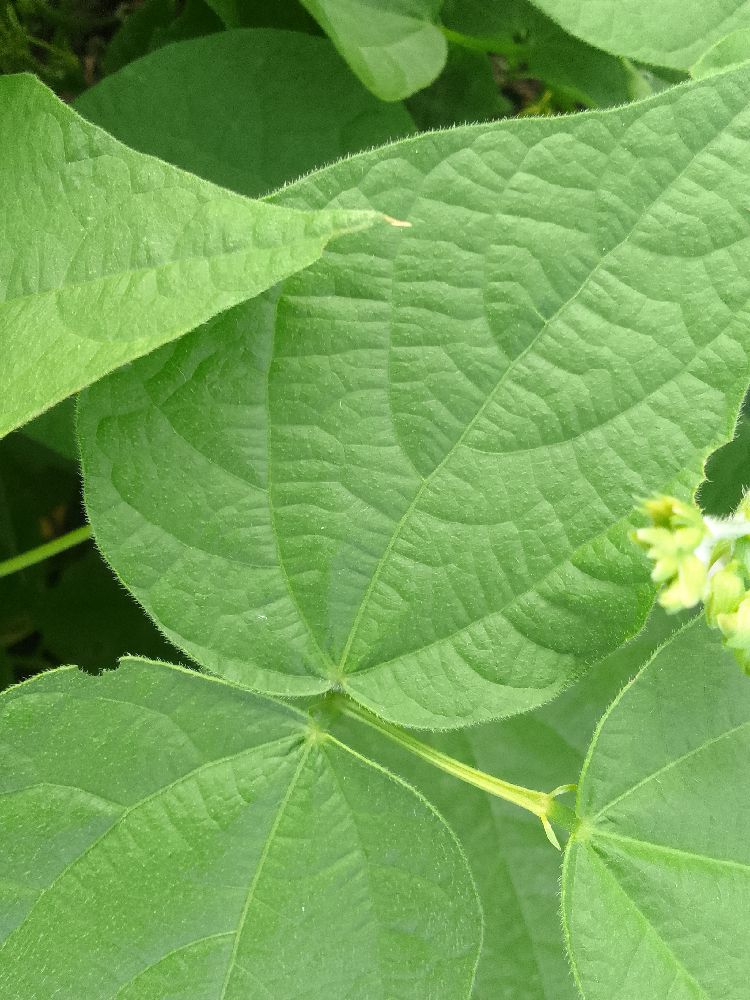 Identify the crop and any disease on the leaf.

common bean, healthy
